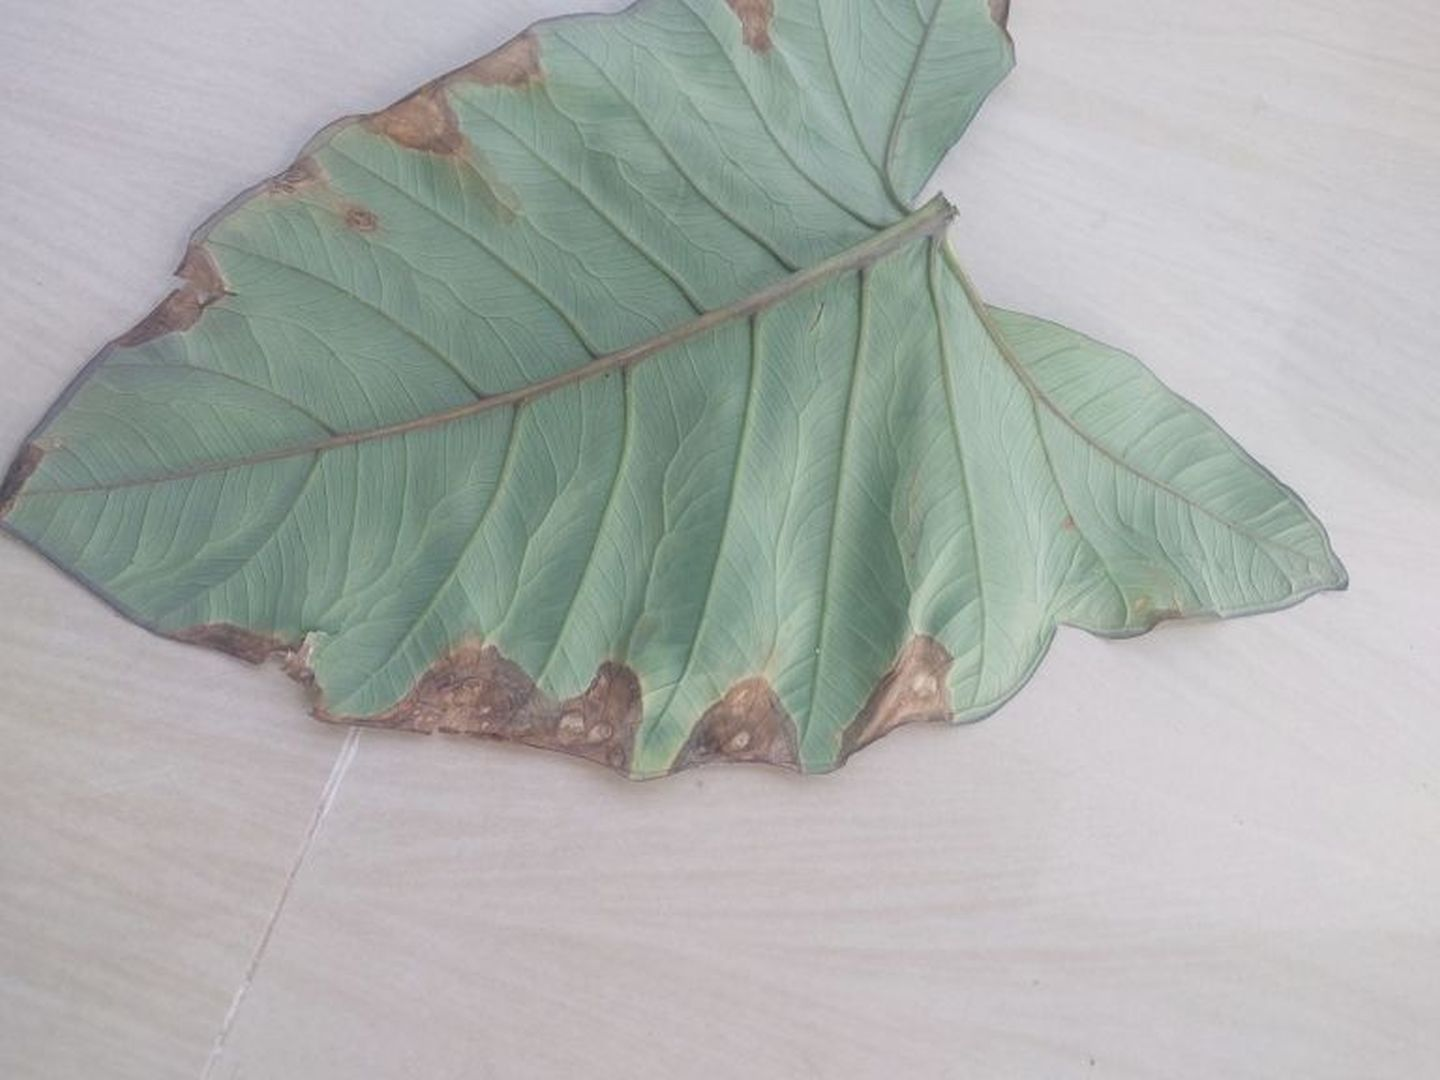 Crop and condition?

taro, leaf blight
